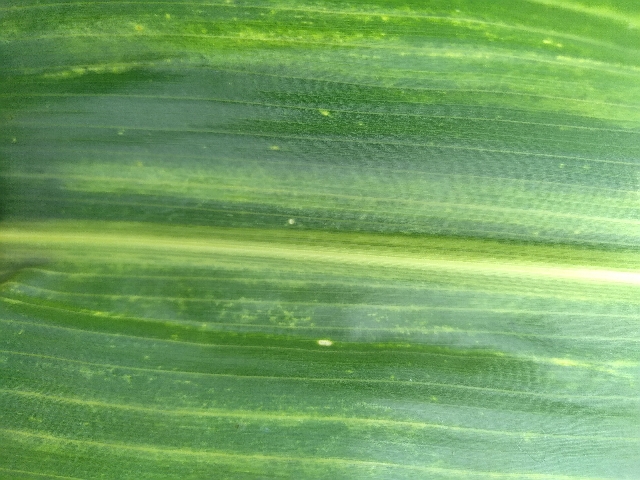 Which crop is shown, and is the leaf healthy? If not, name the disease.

maize, maize lethal necrosis
